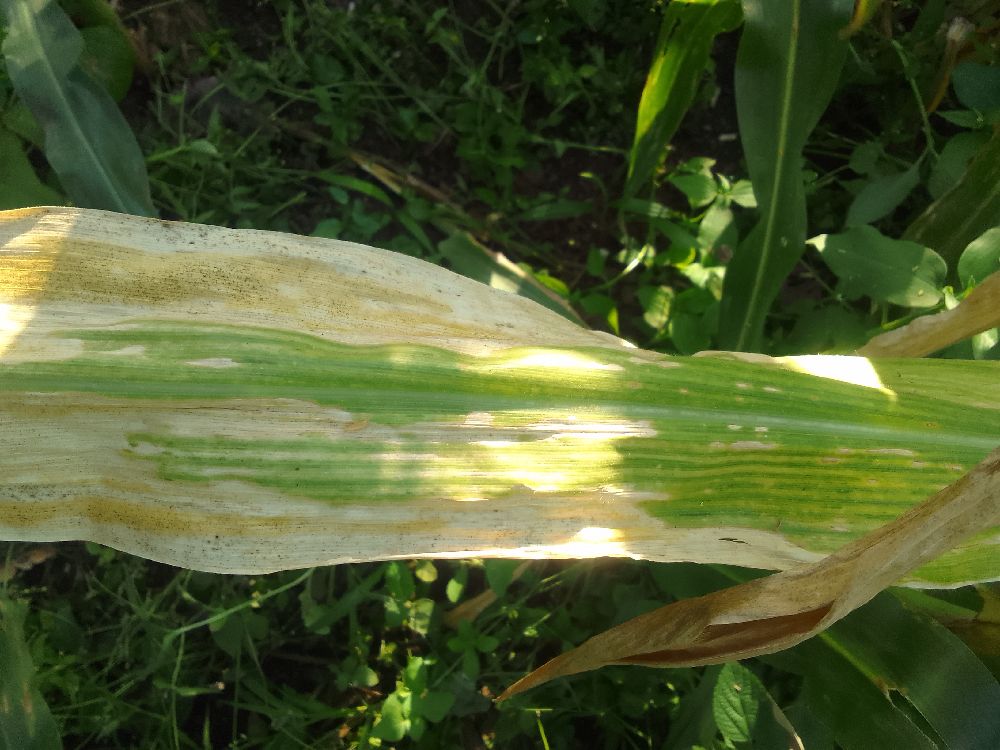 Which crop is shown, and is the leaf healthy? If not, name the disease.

maize, maize lethal necrosis
